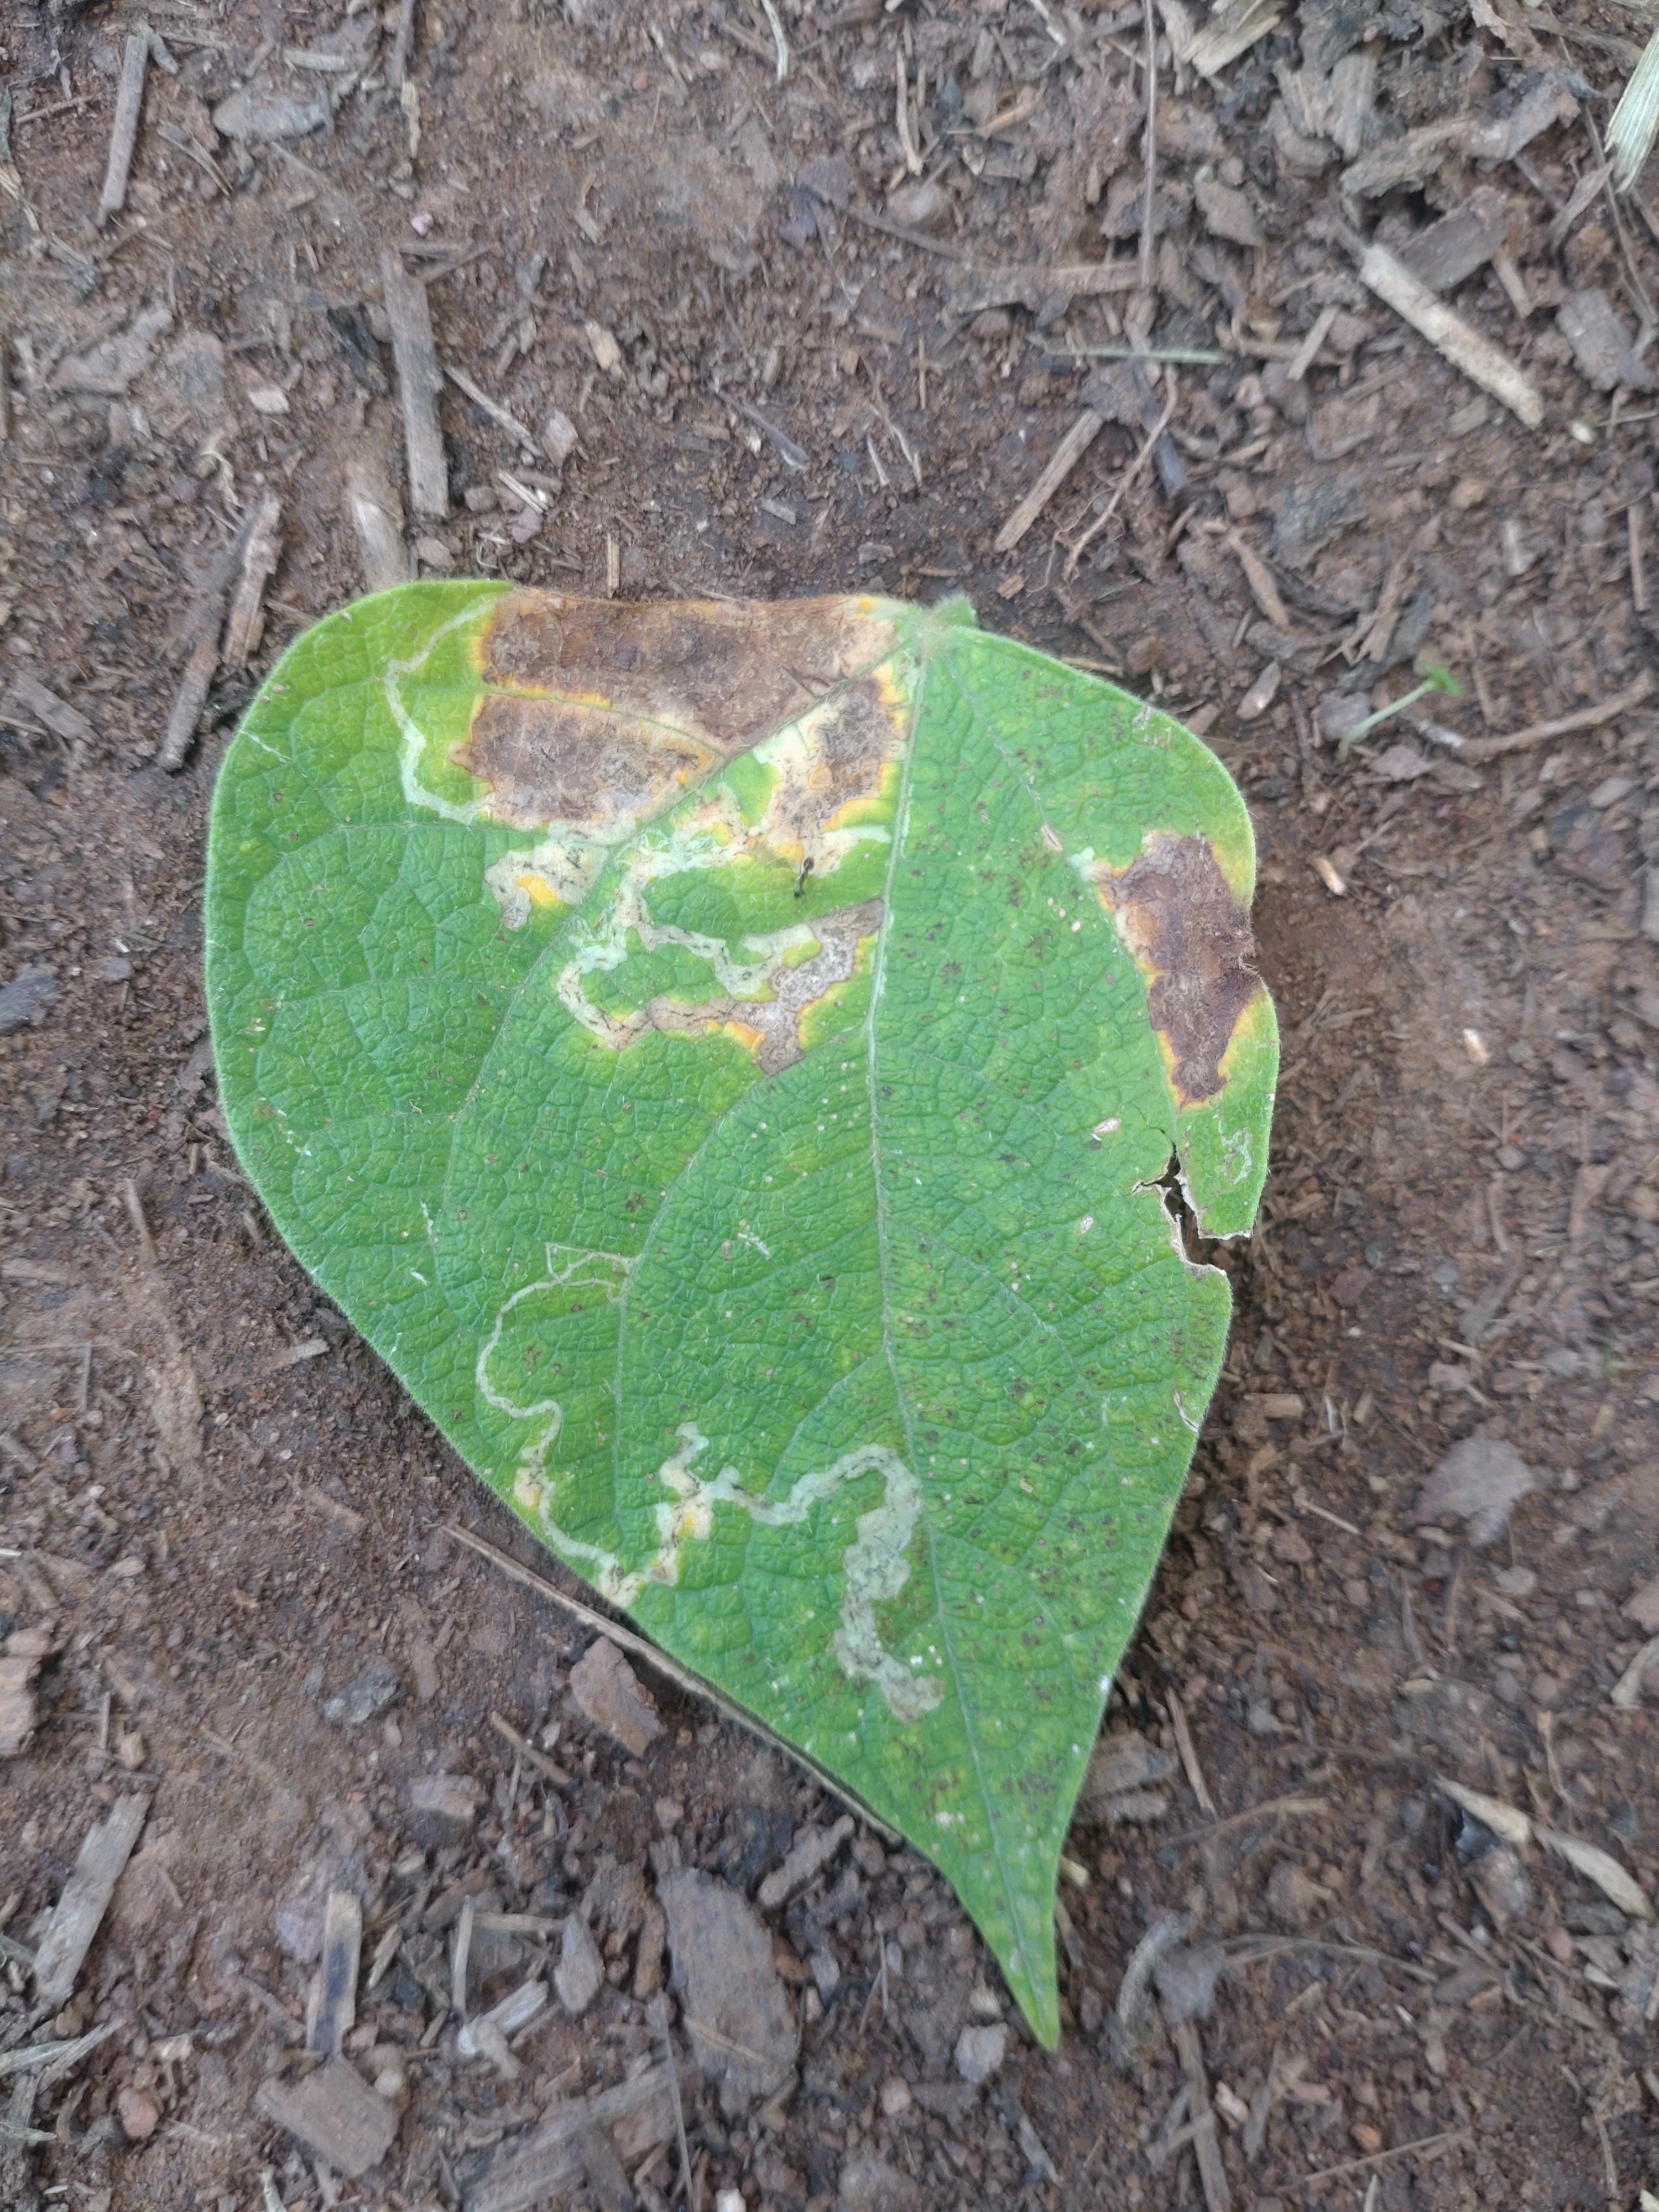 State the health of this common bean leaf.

anthracnose
